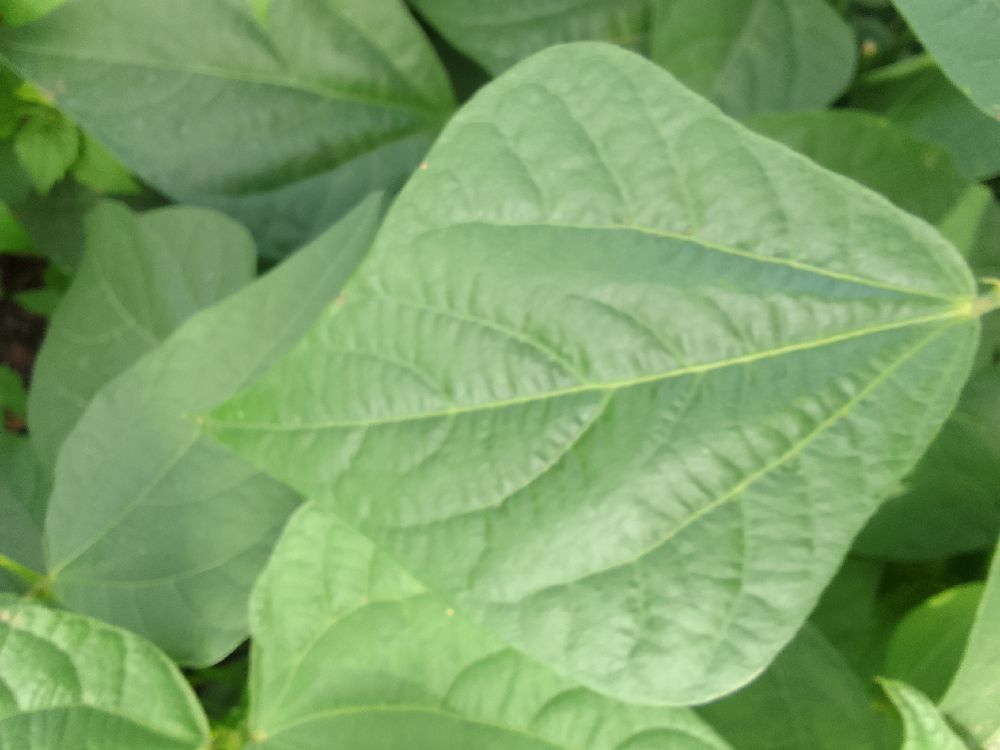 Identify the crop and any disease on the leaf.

common bean, healthy
